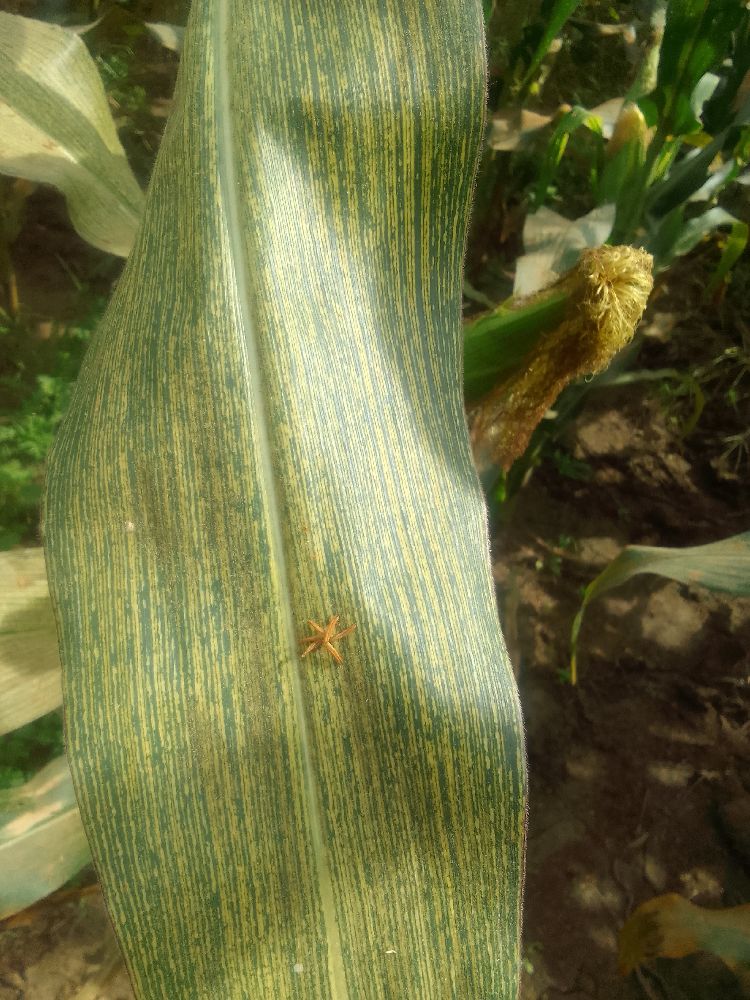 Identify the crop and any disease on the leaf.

maize, maize streak virus
